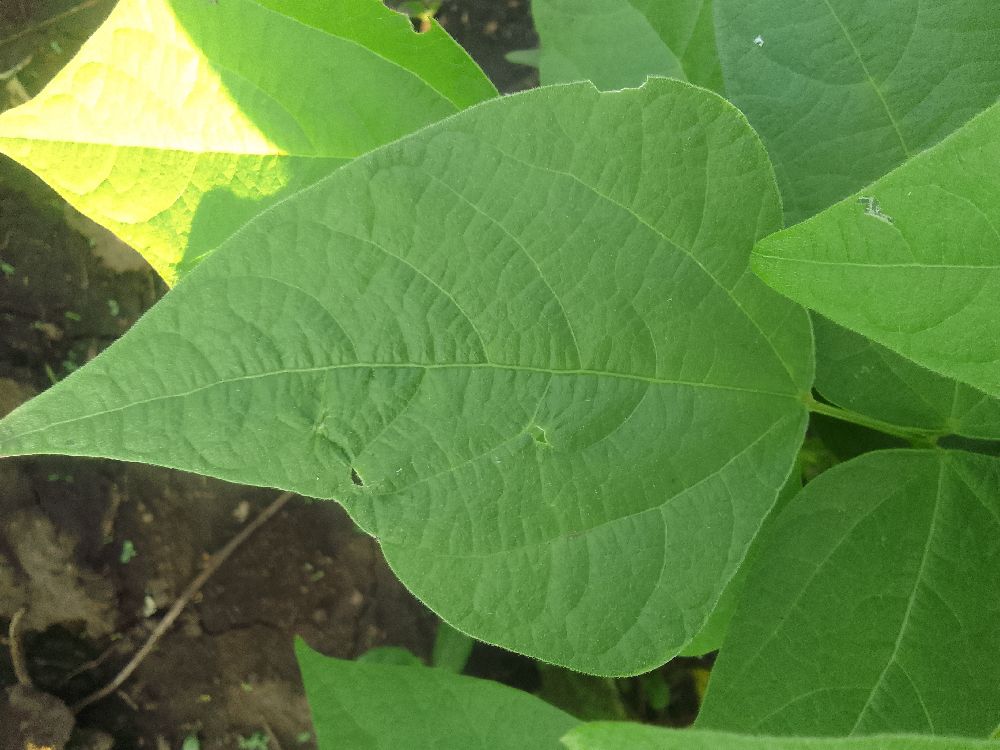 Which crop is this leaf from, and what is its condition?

common bean, healthy
